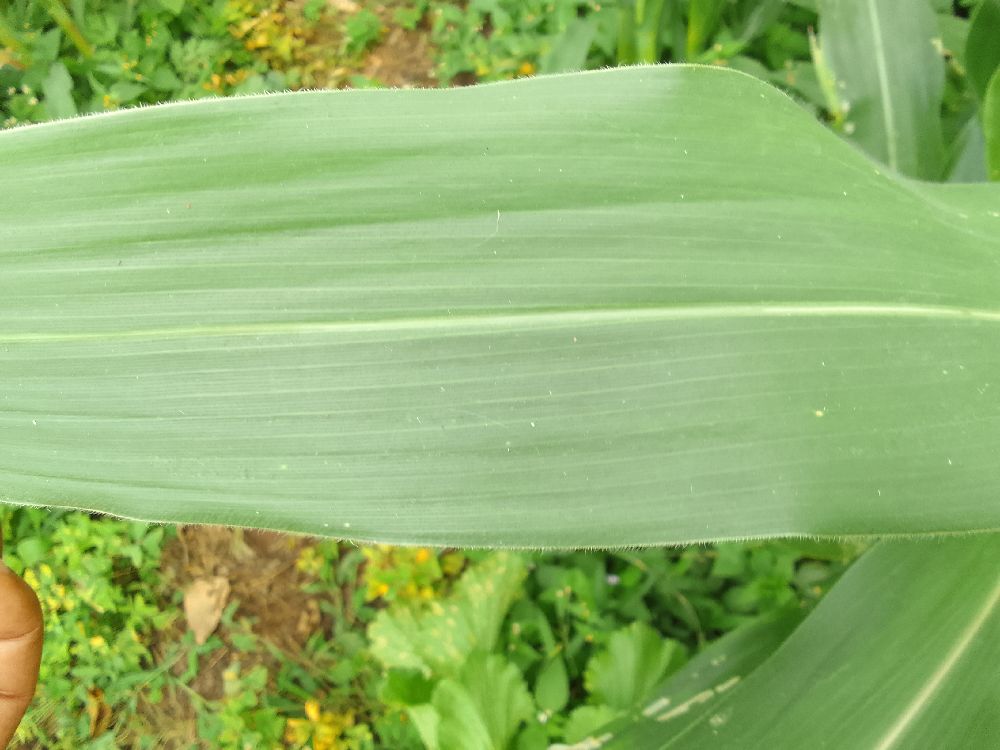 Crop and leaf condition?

maize, healthy
